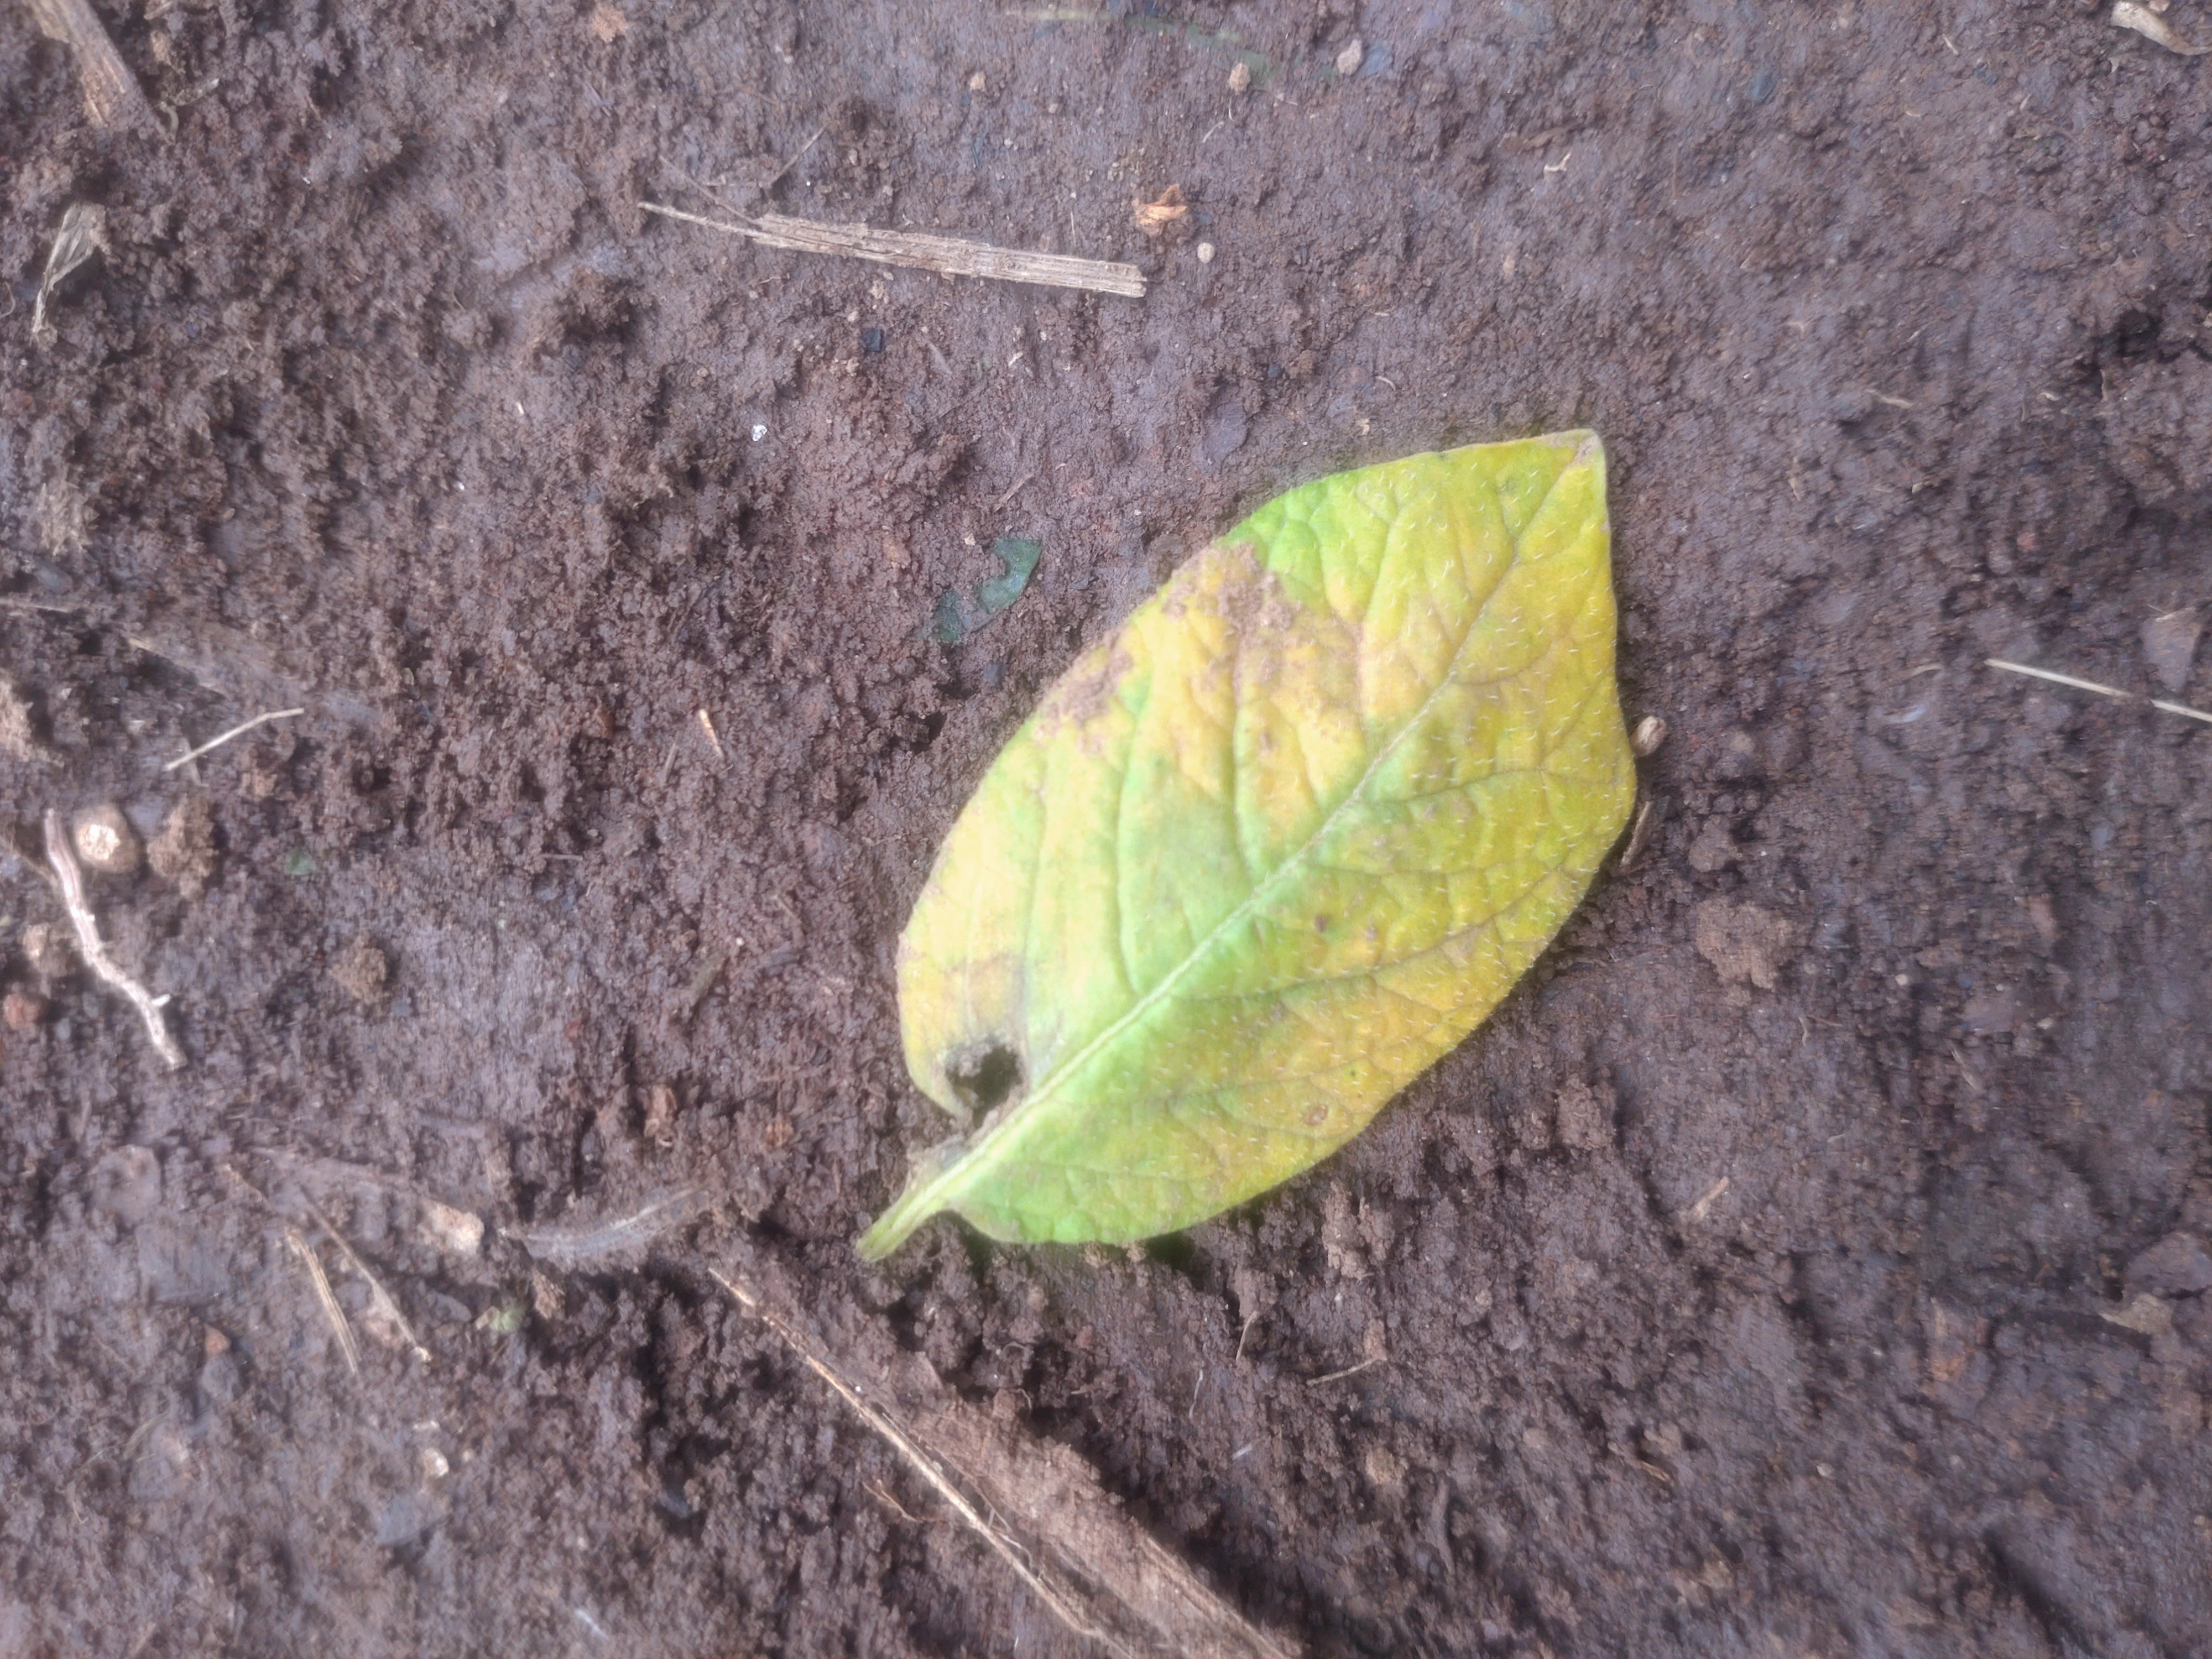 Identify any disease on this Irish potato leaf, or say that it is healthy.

late blight
